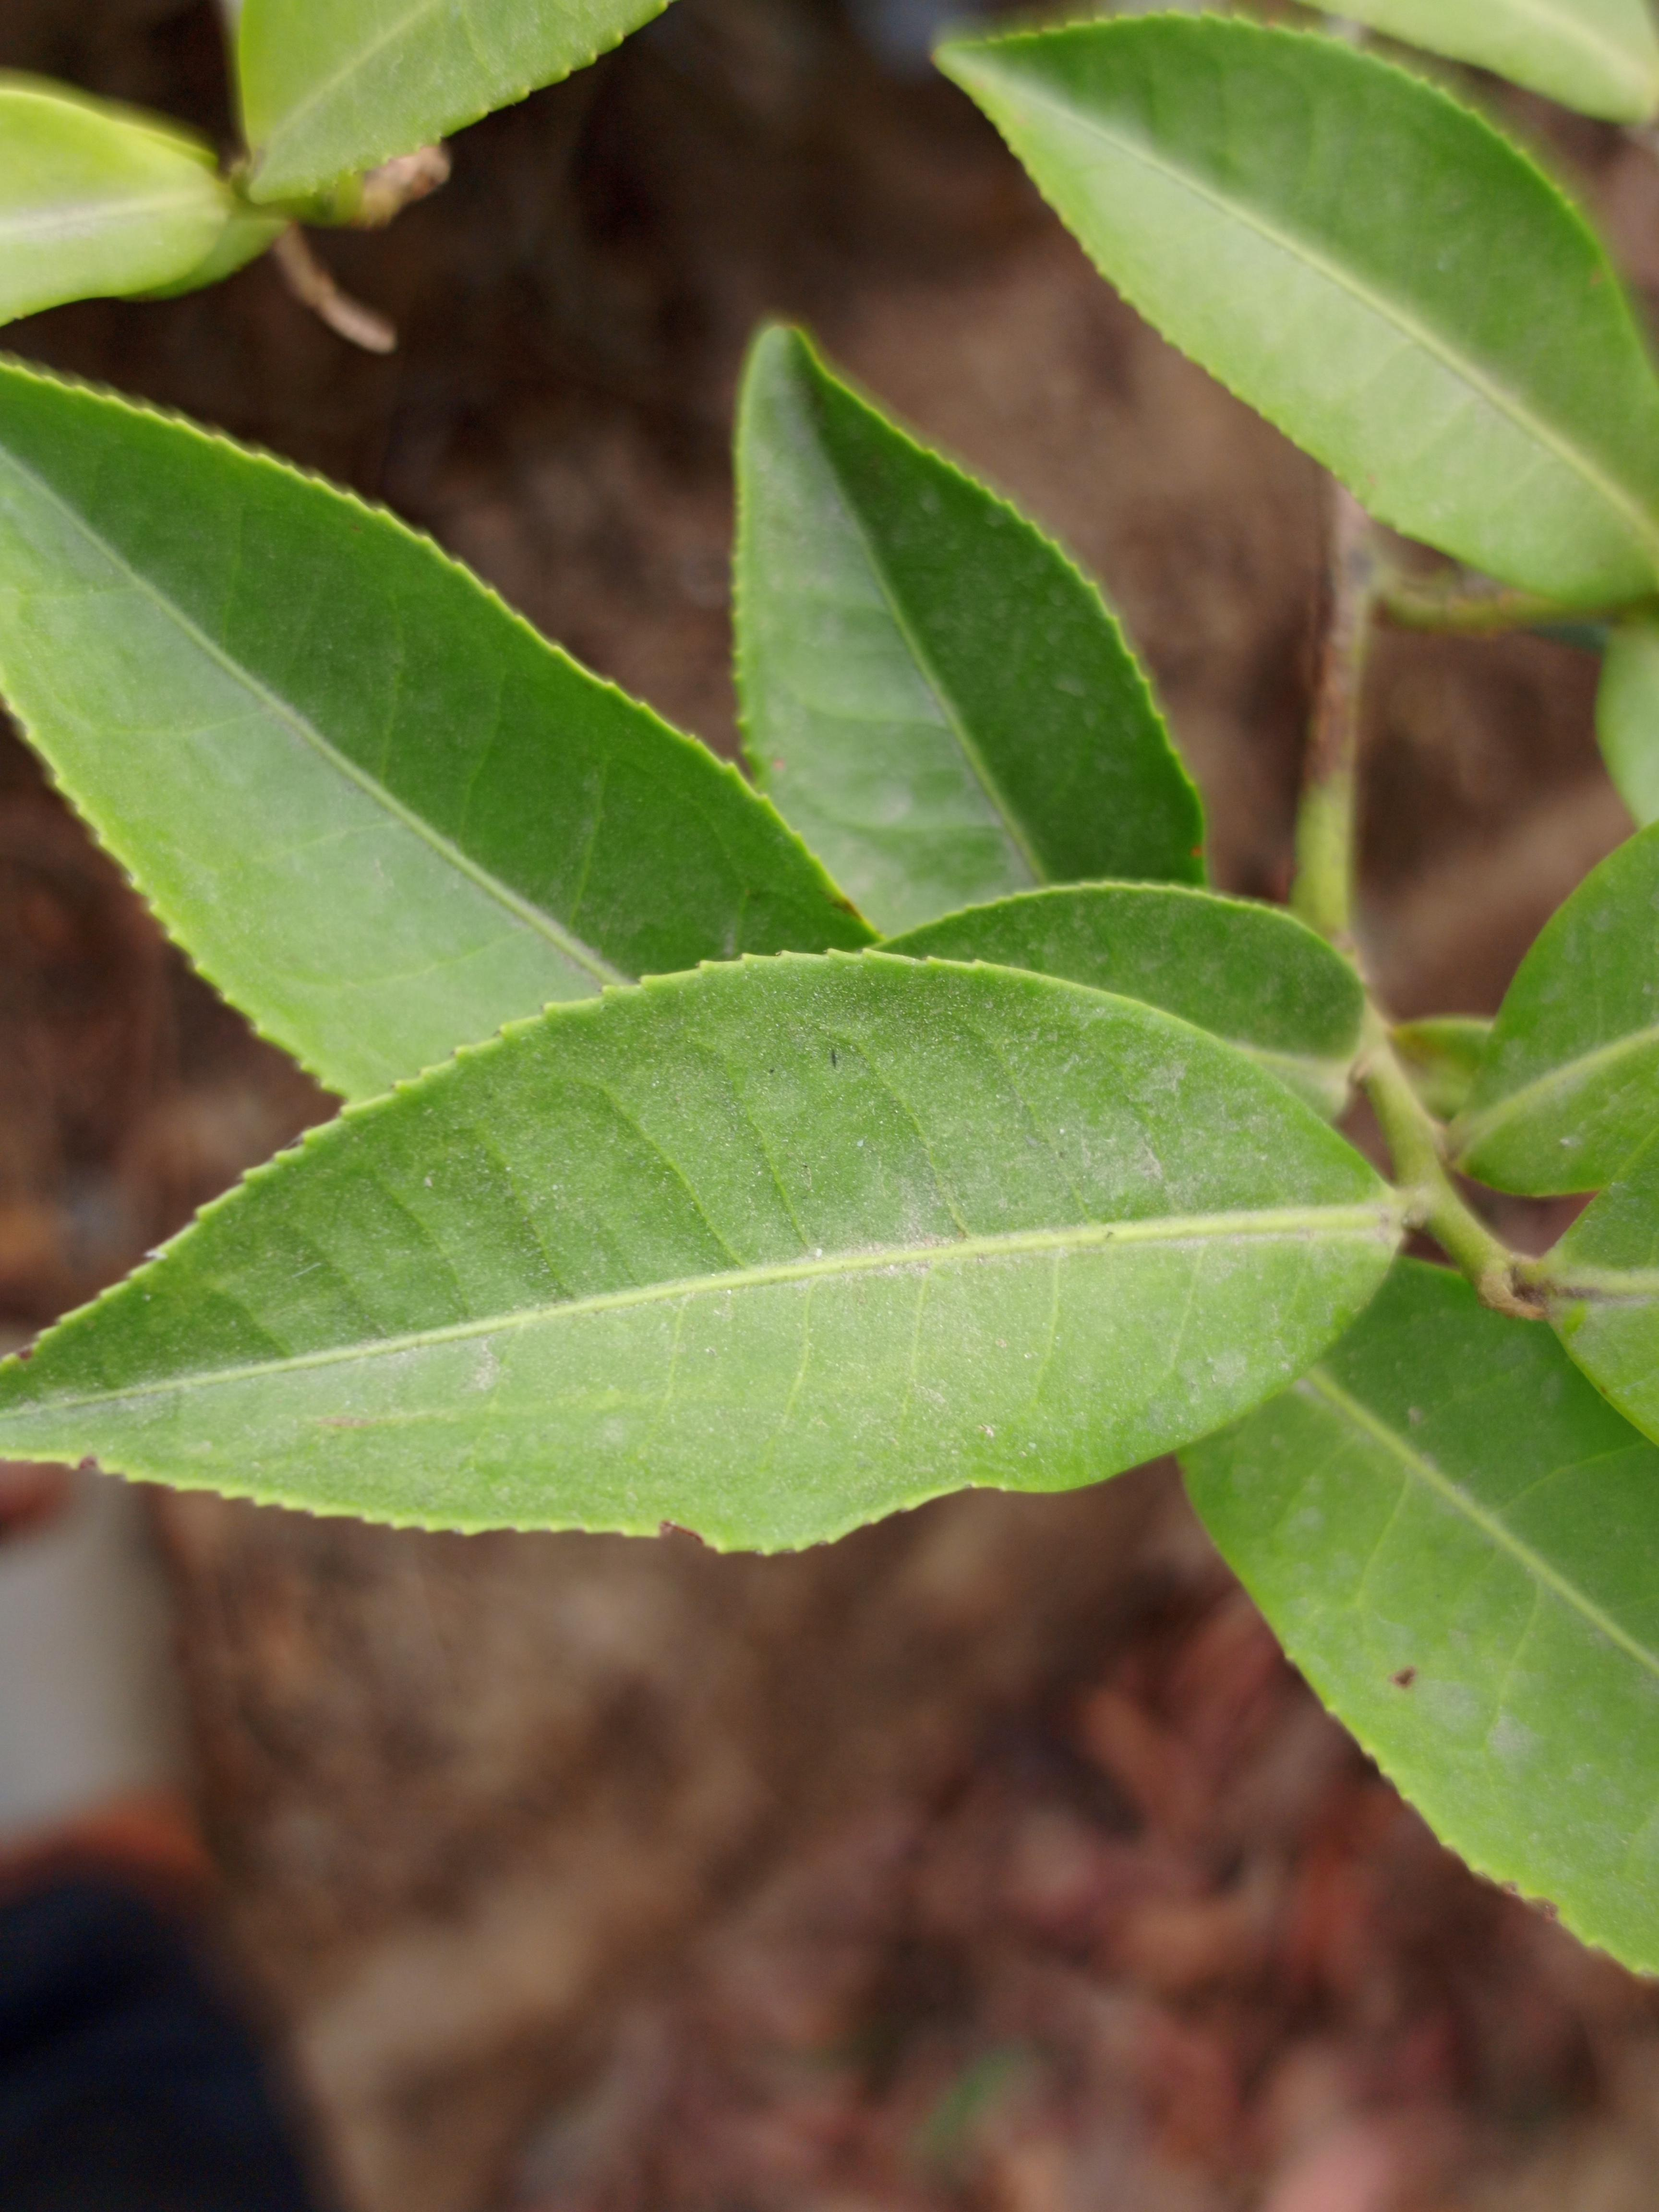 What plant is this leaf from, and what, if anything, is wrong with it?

tea, healthy leaf
